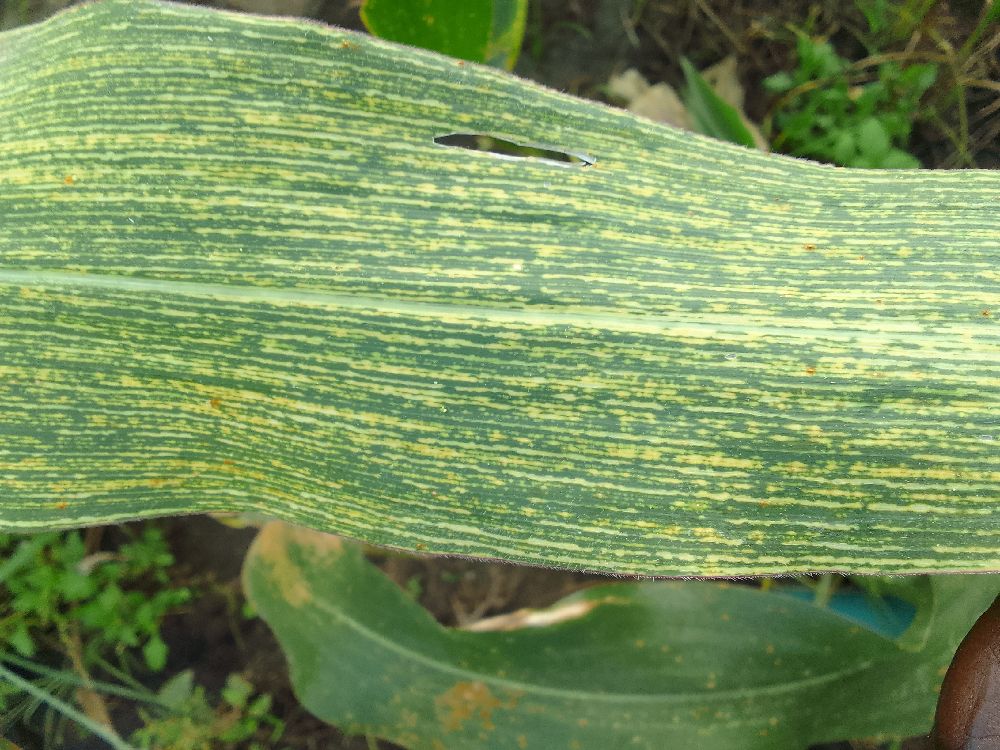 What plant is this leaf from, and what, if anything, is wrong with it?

maize, maize streak virus
